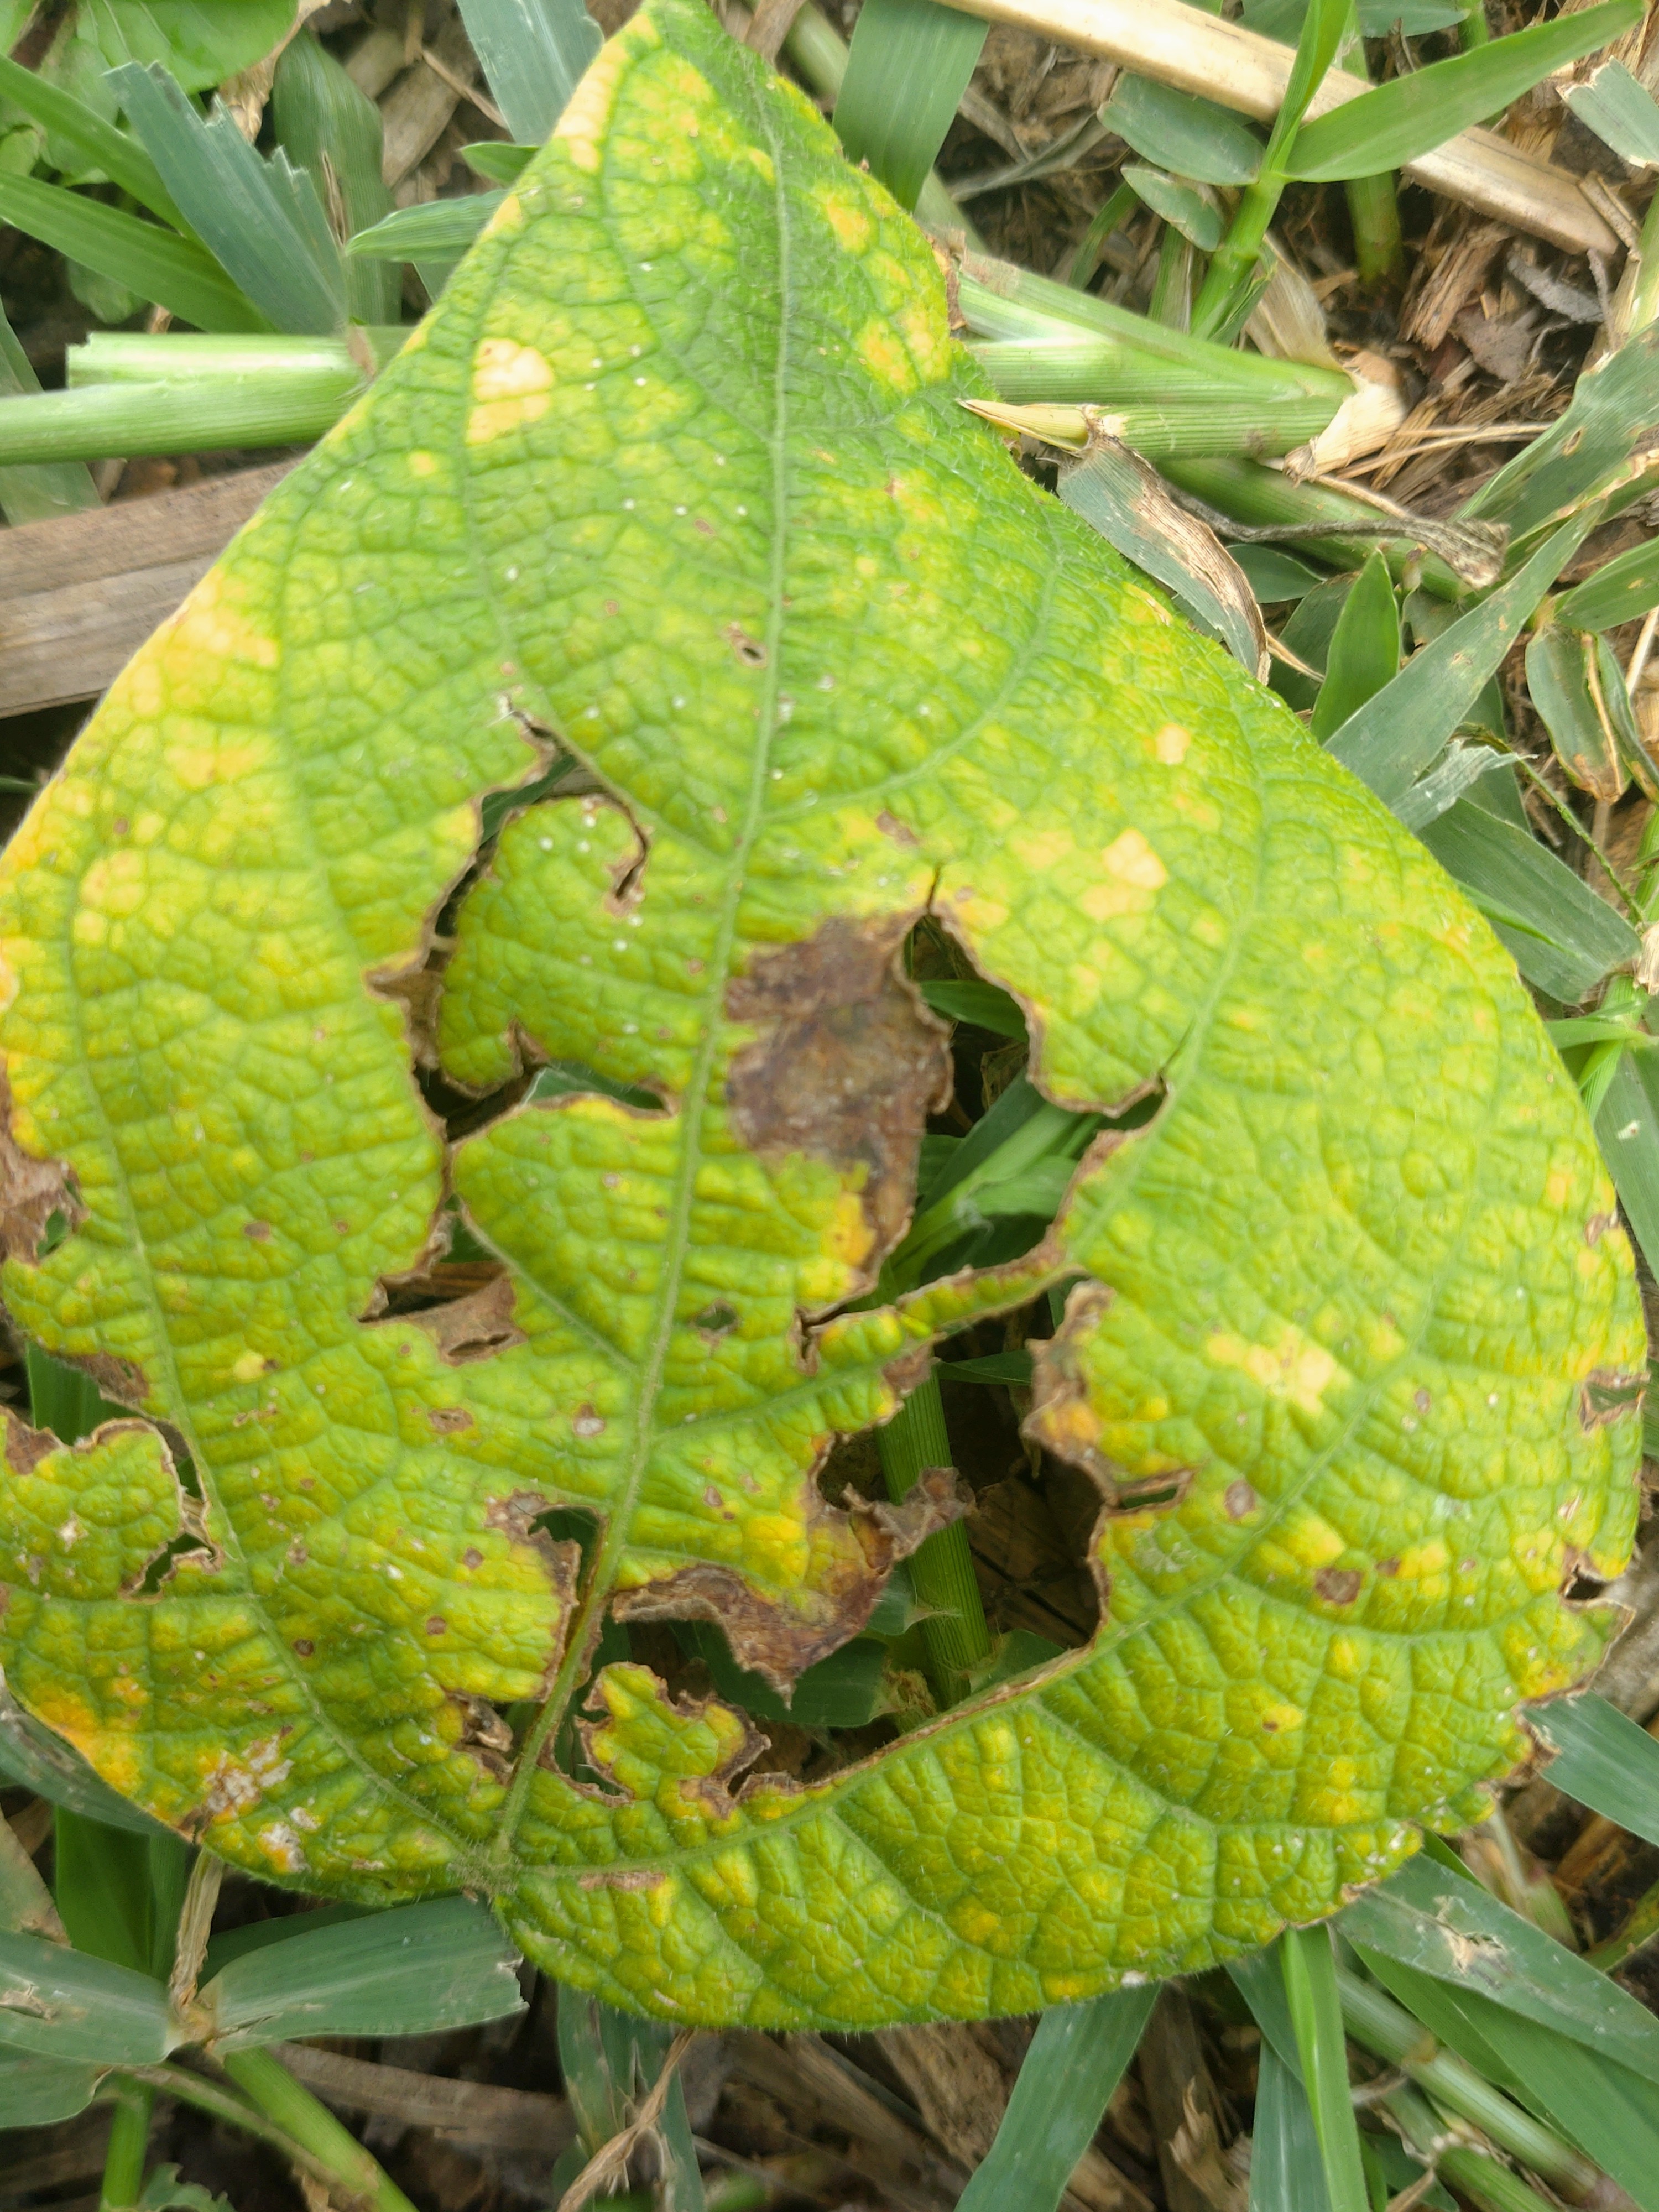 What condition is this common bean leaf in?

rust
